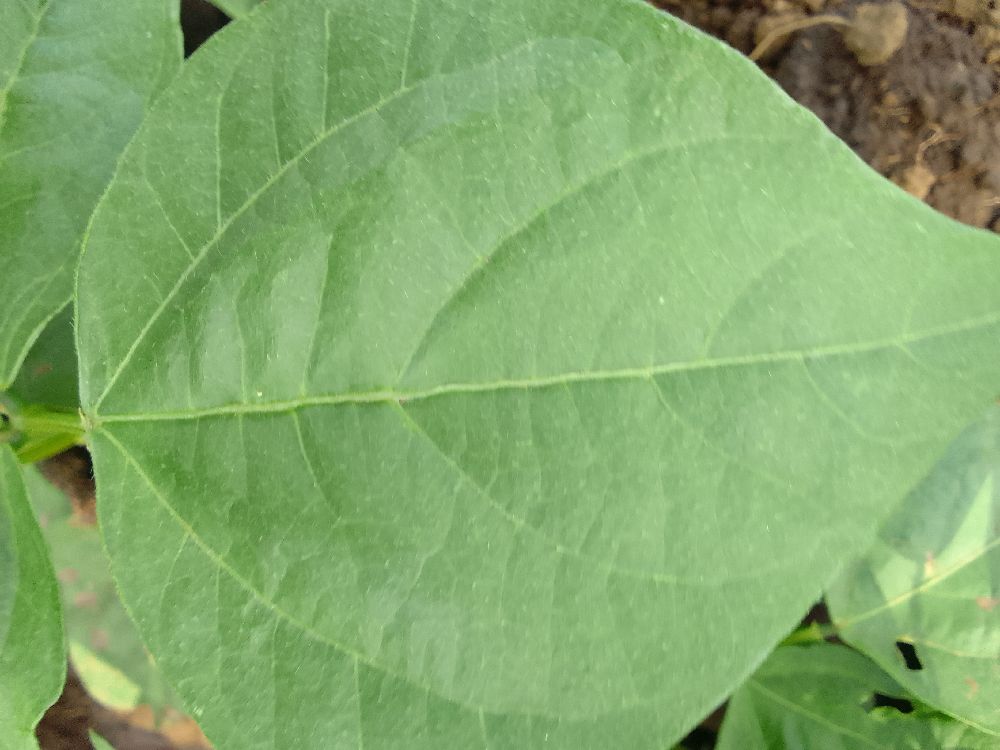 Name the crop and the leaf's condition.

common bean, healthy
